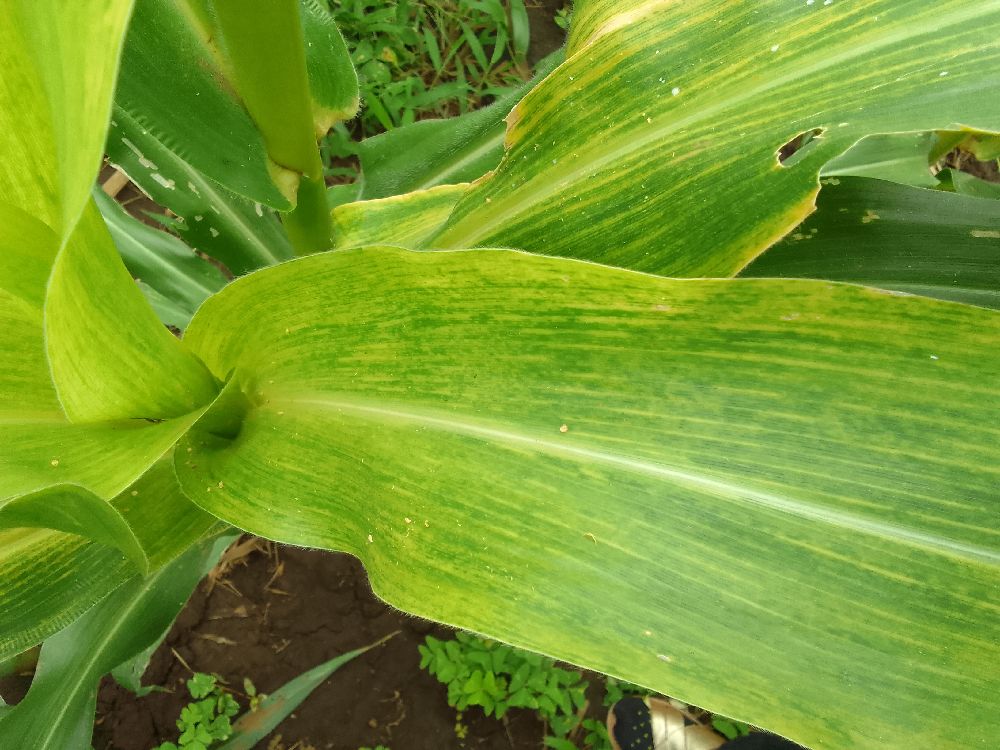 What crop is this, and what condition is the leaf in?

maize, maize lethal necrosis
